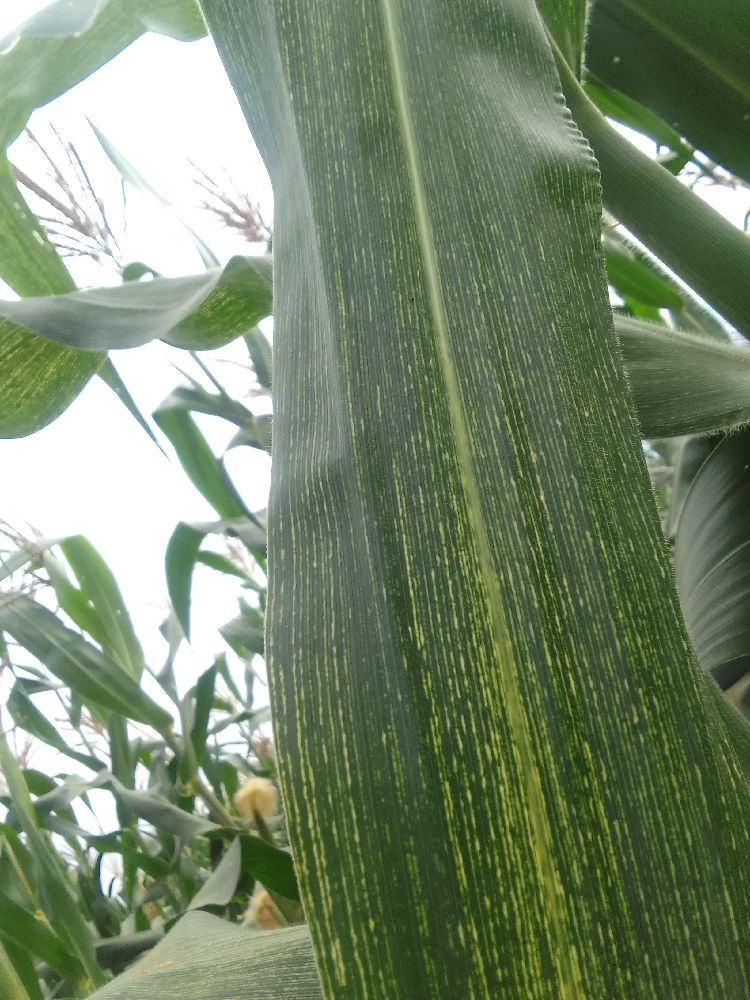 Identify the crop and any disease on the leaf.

maize, maize streak virus
